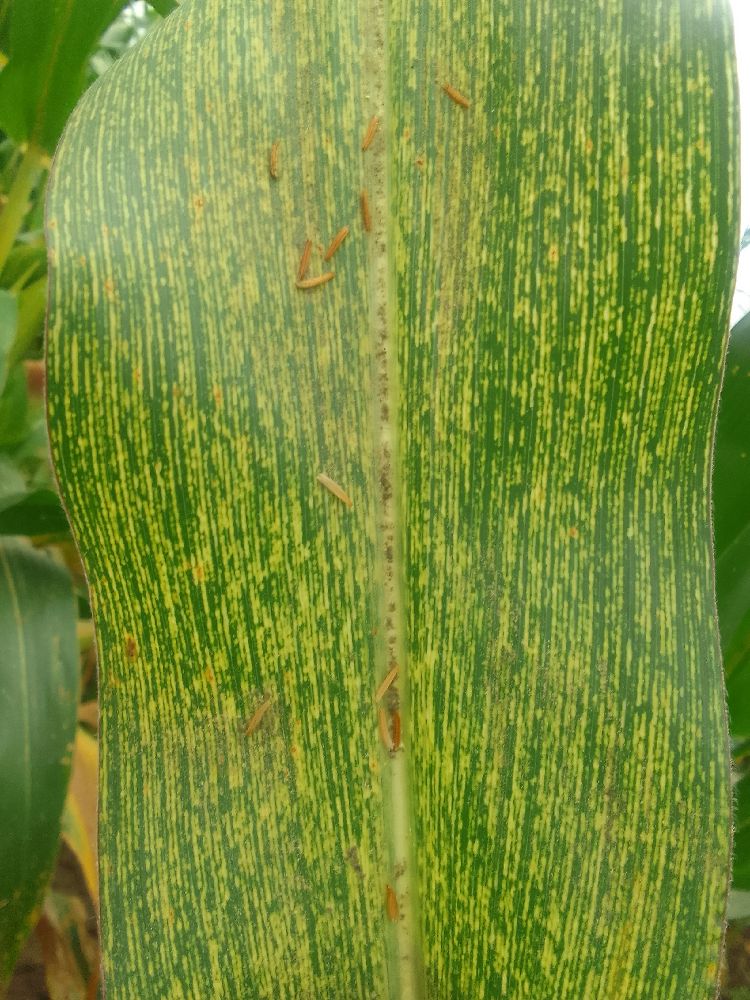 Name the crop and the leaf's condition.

maize, maize streak virus
